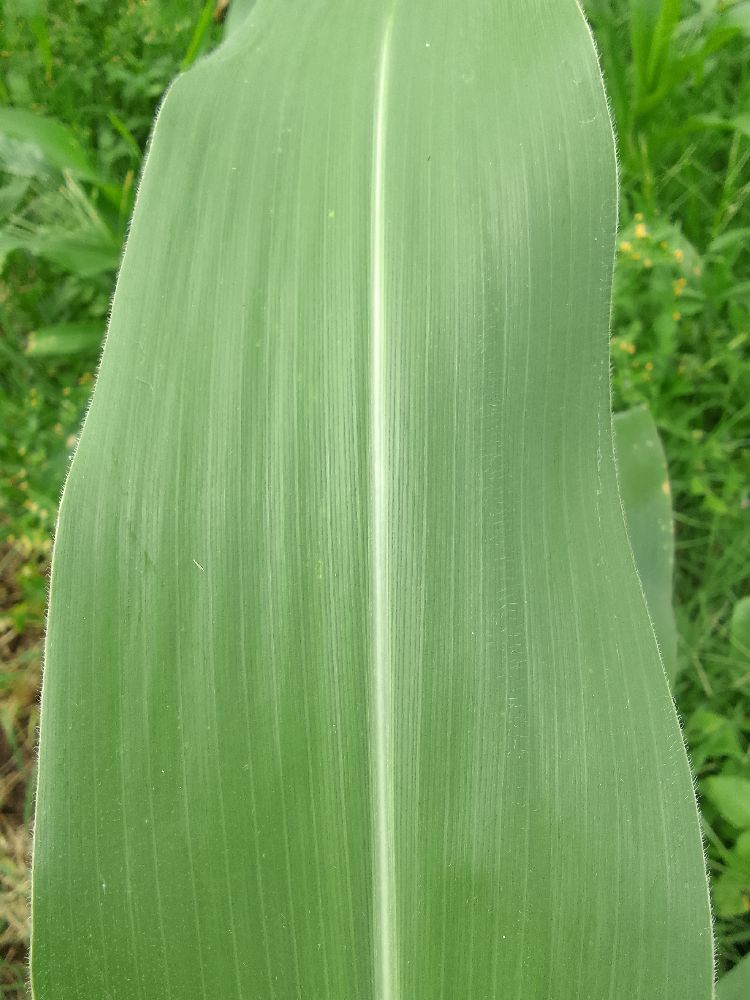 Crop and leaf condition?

maize, healthy
